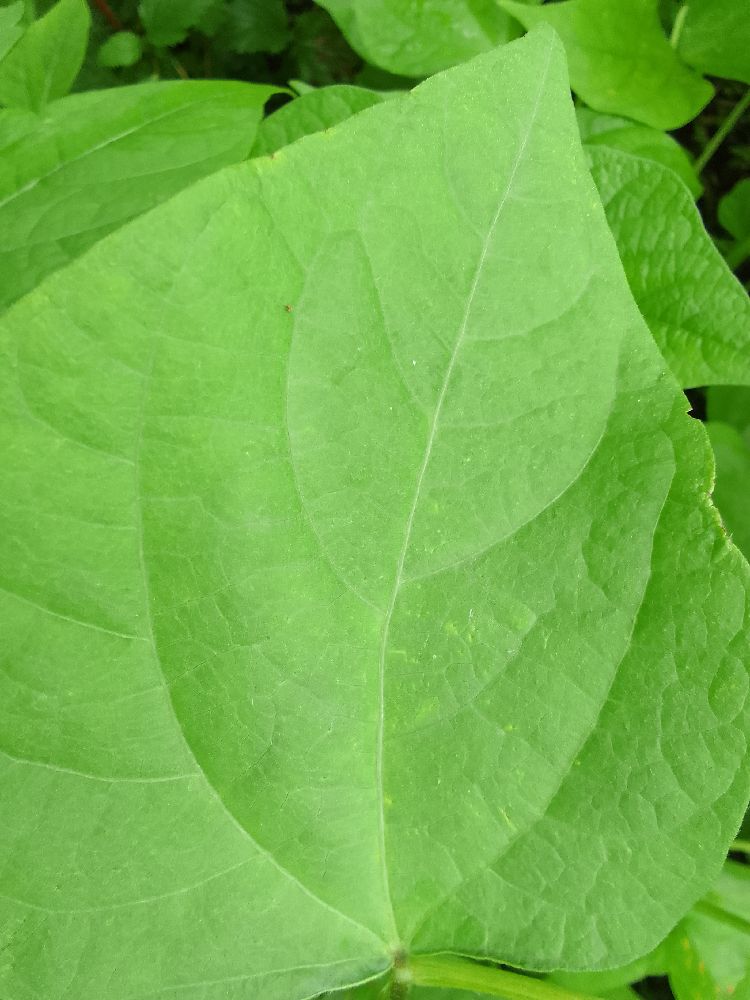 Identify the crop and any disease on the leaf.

common bean, healthy
